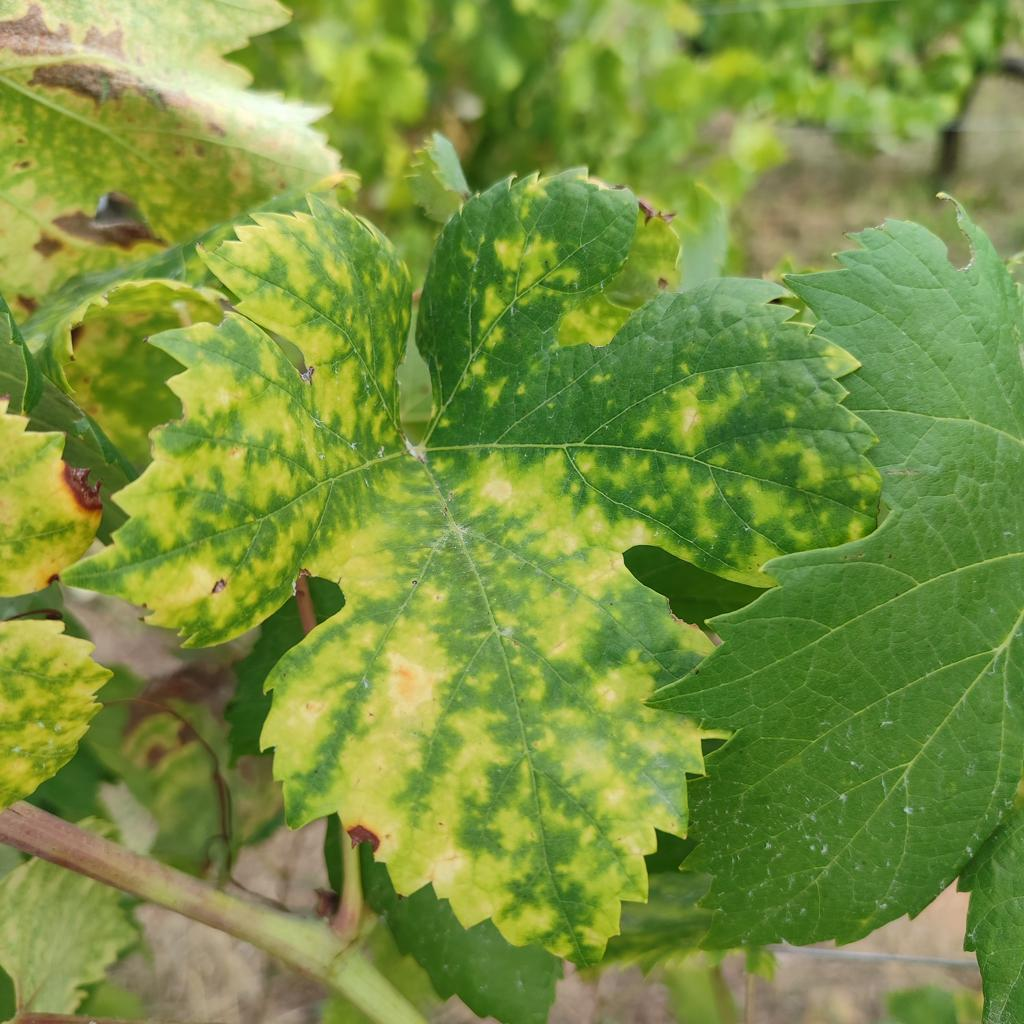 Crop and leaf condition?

grapevine, esca complex
